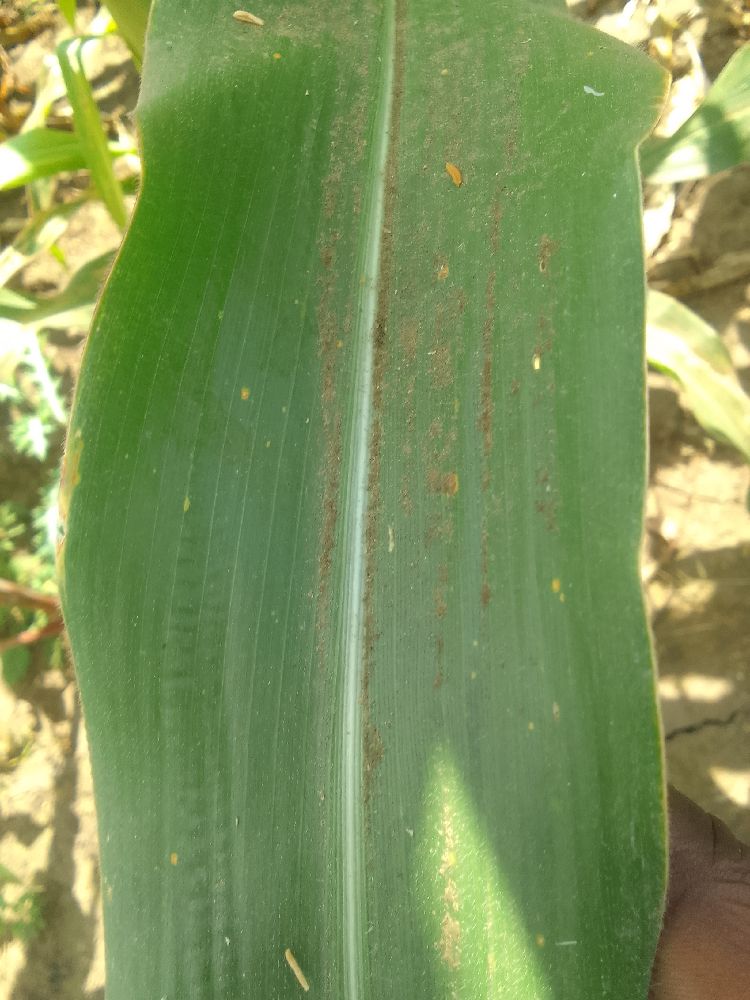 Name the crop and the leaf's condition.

maize, healthy
